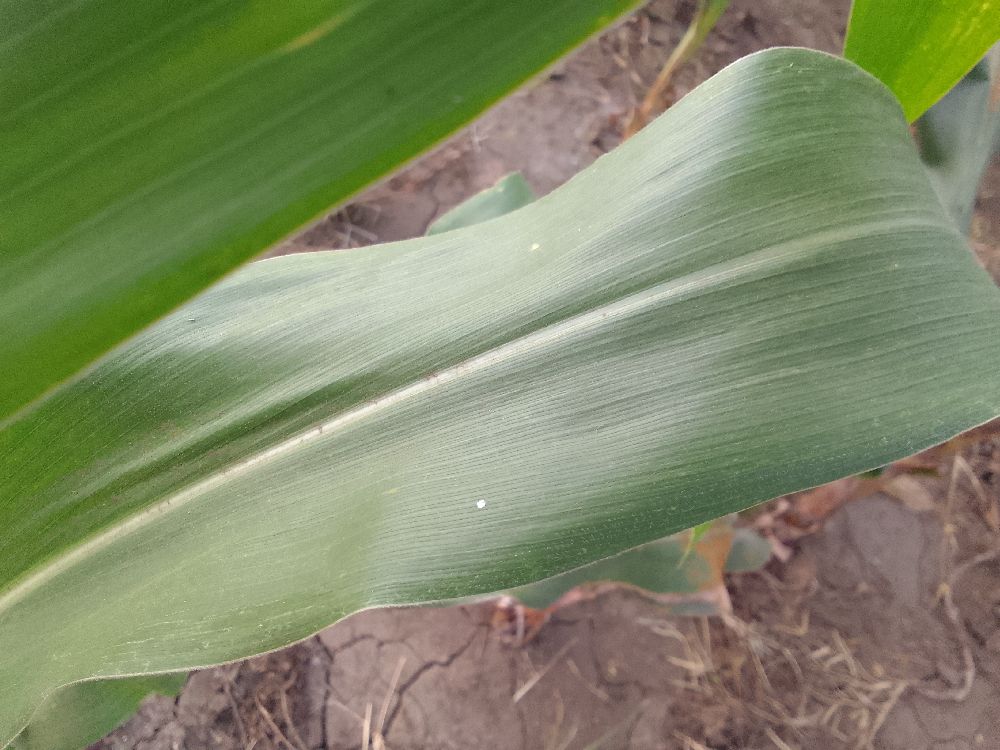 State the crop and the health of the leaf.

maize, healthy
